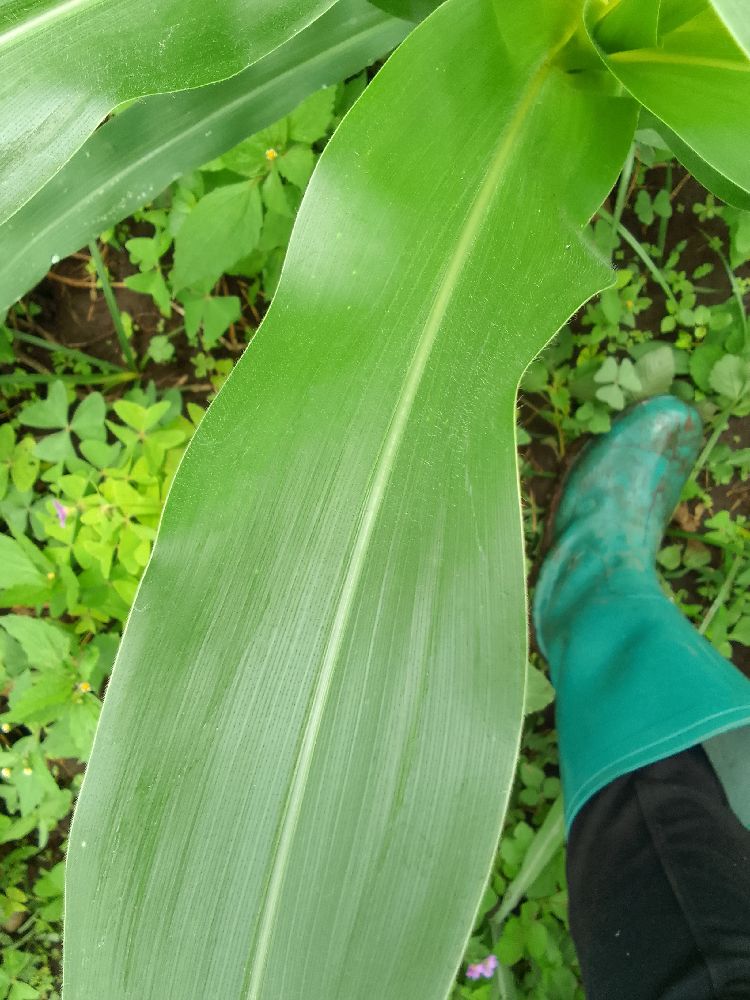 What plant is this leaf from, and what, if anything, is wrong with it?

maize, healthy
